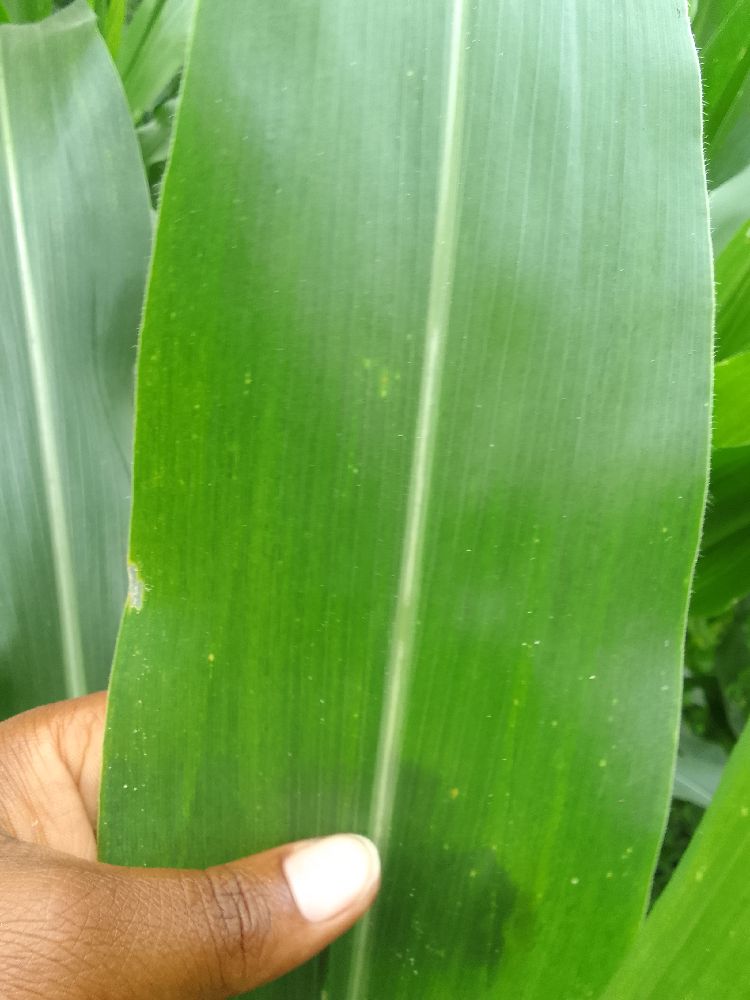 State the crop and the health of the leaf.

maize, healthy
